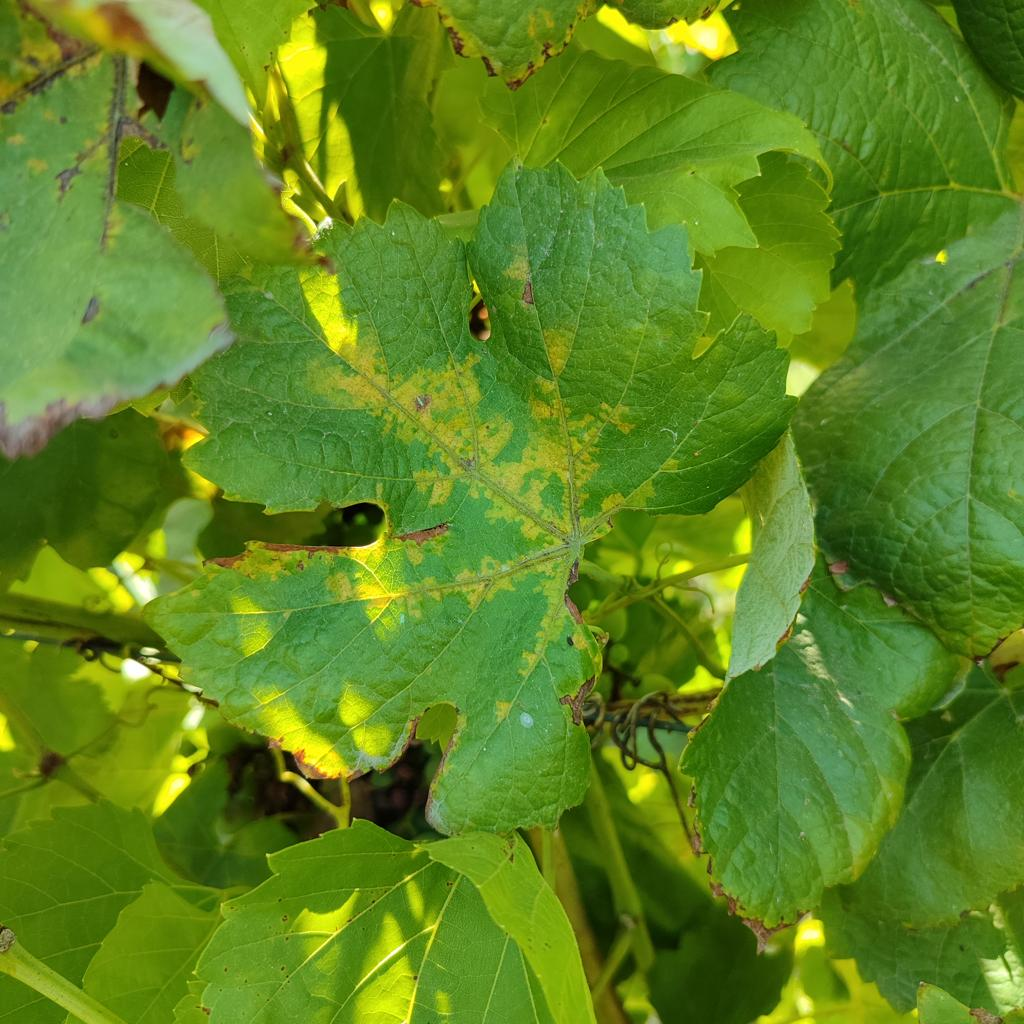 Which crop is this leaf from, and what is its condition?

grapevine, downy mildew
